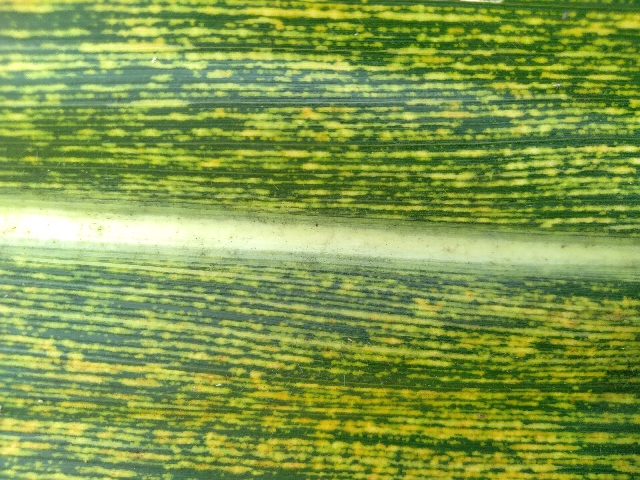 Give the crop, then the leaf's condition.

maize, maize streak virus
